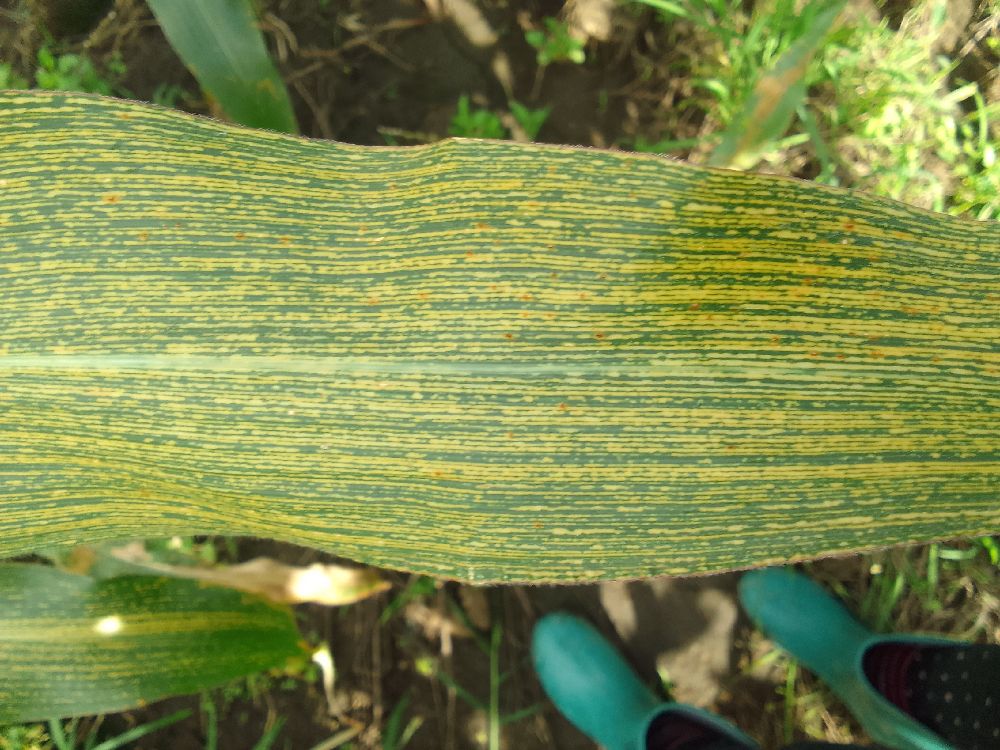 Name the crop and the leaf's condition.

maize, maize streak virus
